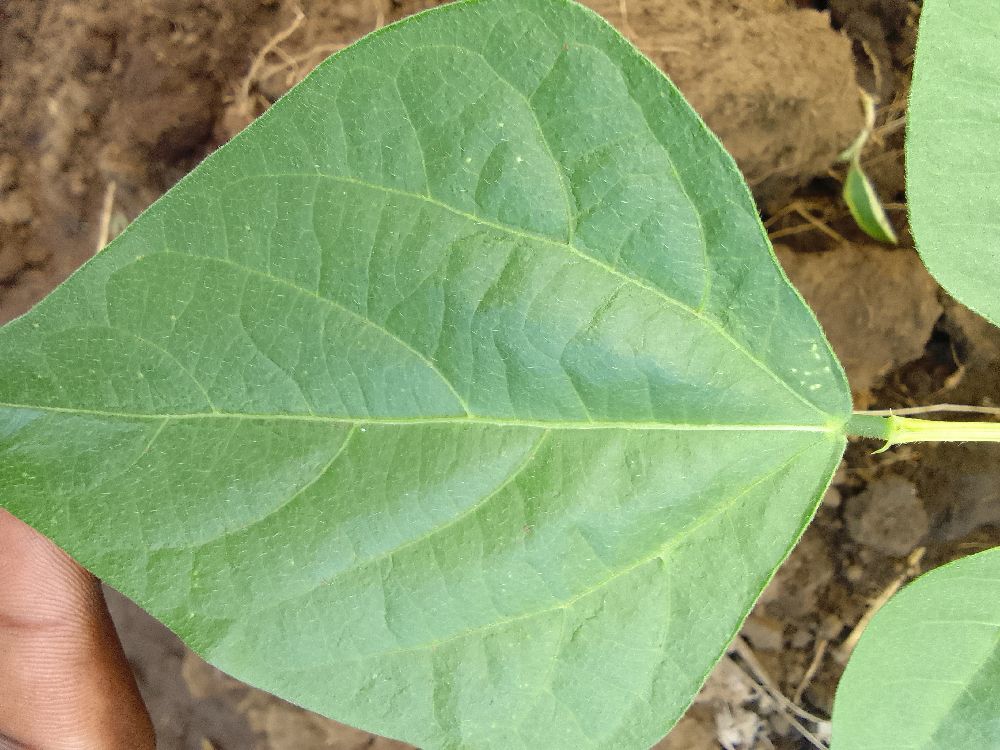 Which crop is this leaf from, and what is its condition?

common bean, healthy
